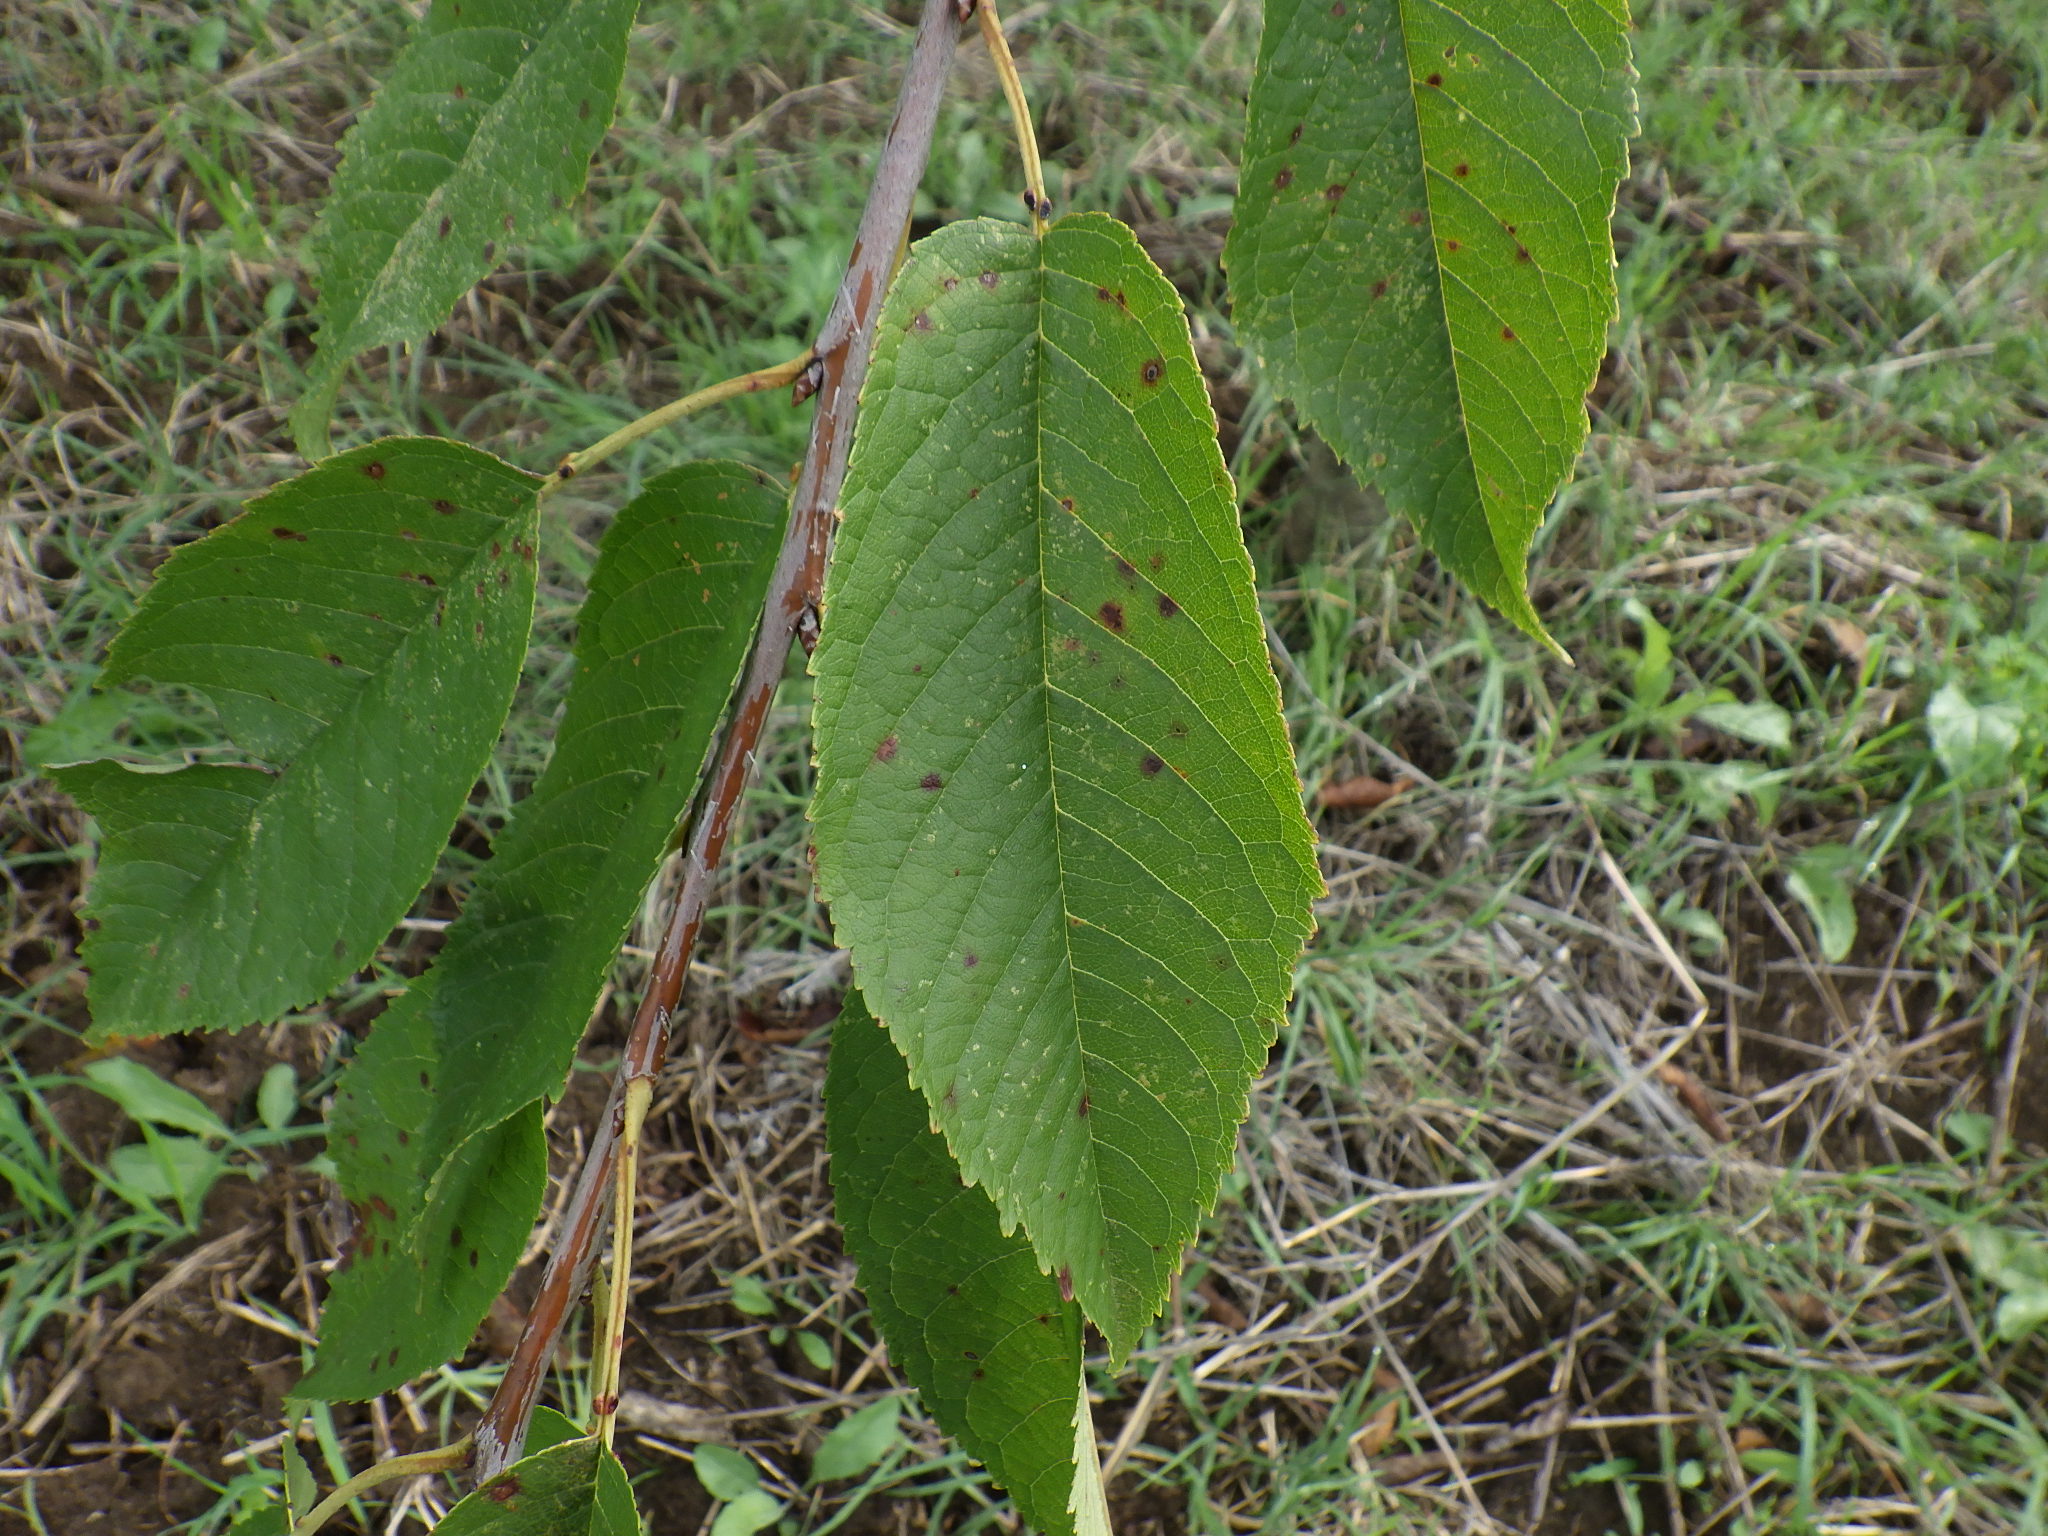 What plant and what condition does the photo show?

cherry, leaf spot
